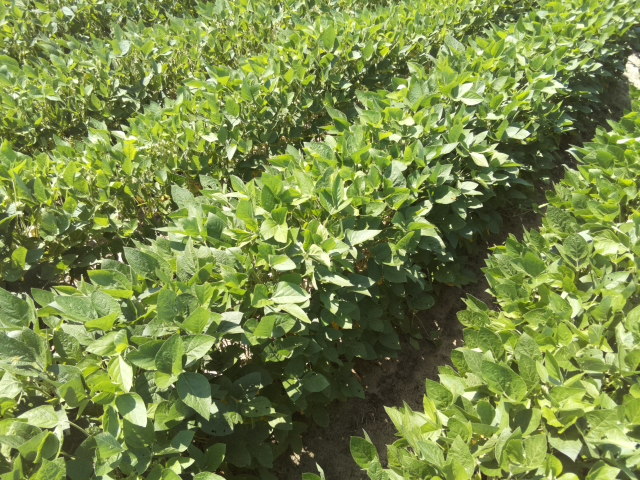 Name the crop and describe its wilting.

soybean, leaves with no wilting
